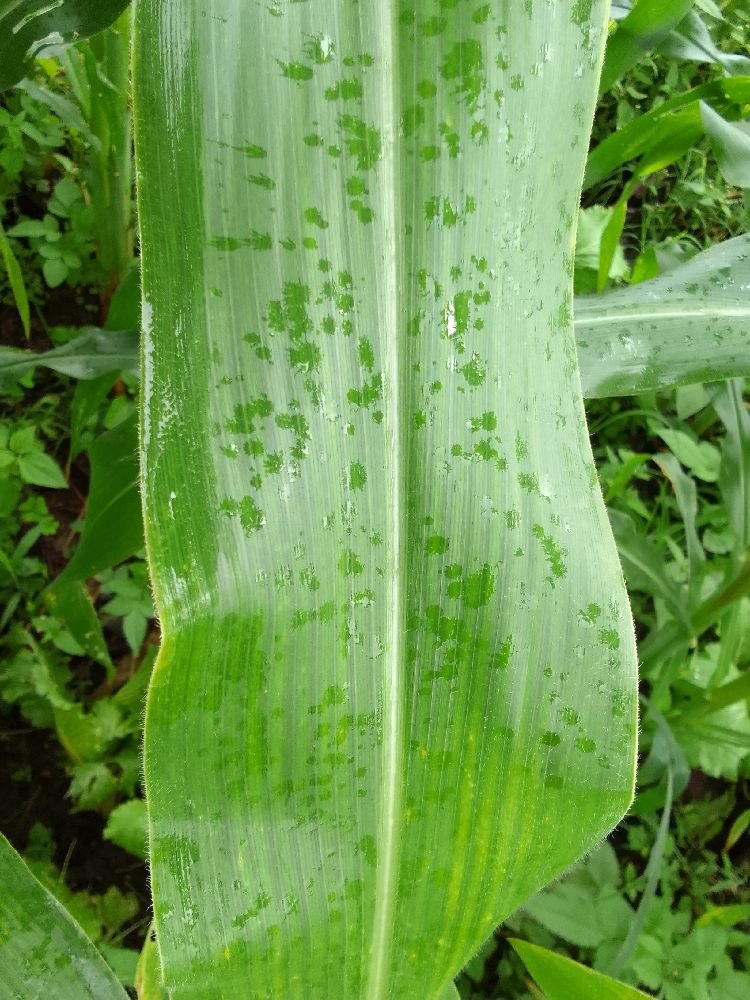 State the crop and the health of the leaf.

maize, healthy
